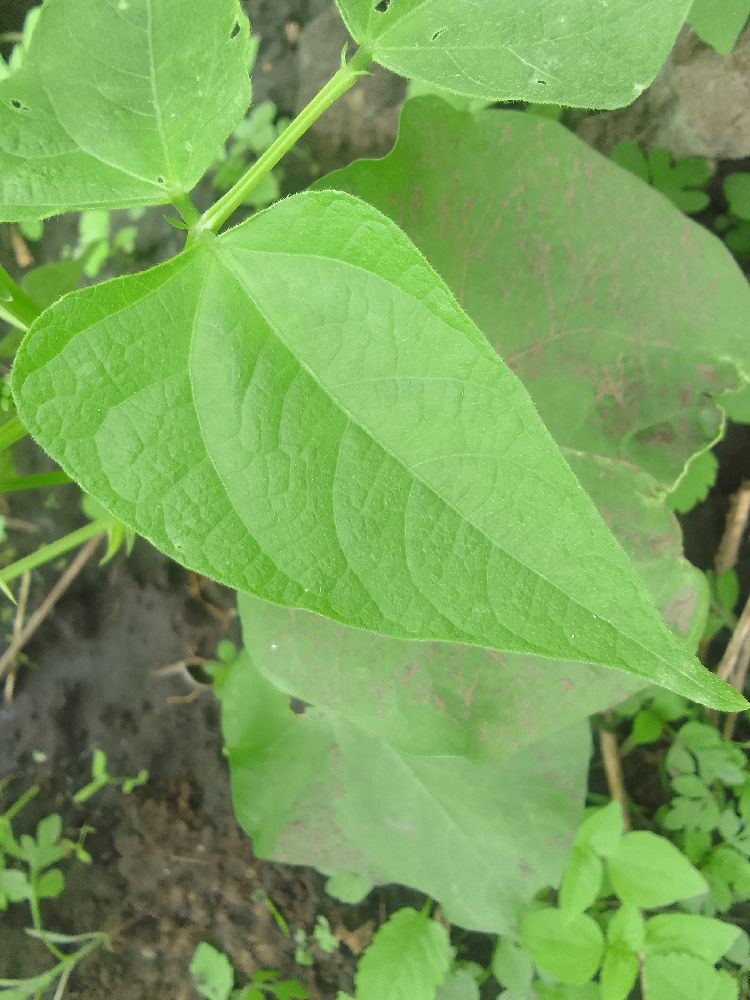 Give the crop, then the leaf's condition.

common bean, healthy
